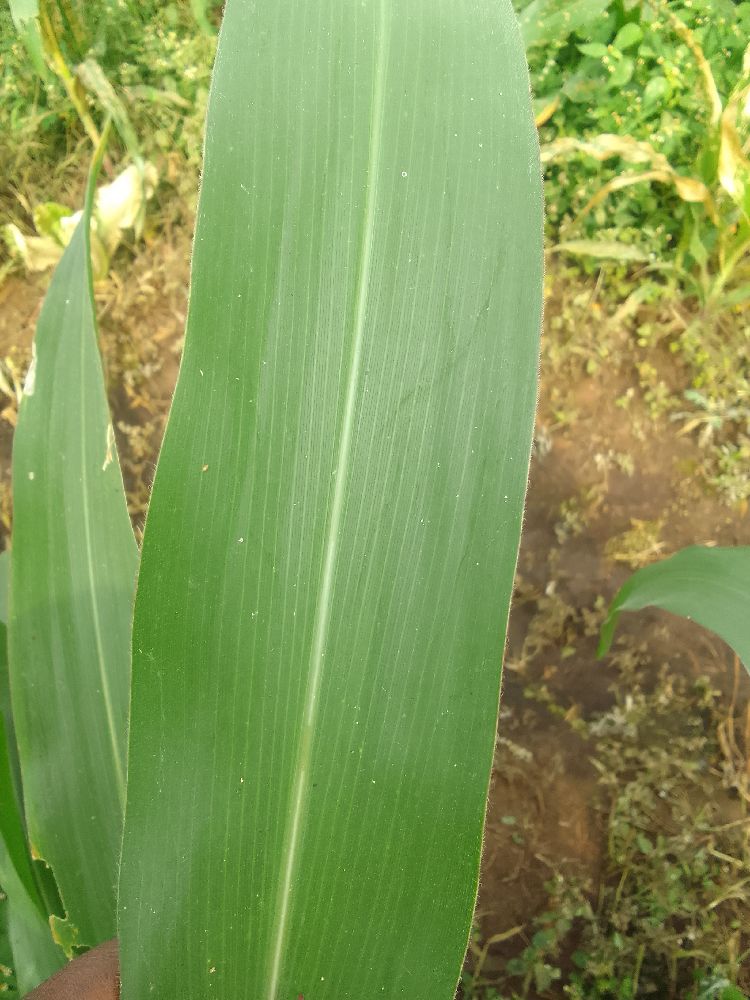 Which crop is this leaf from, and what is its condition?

maize, healthy
